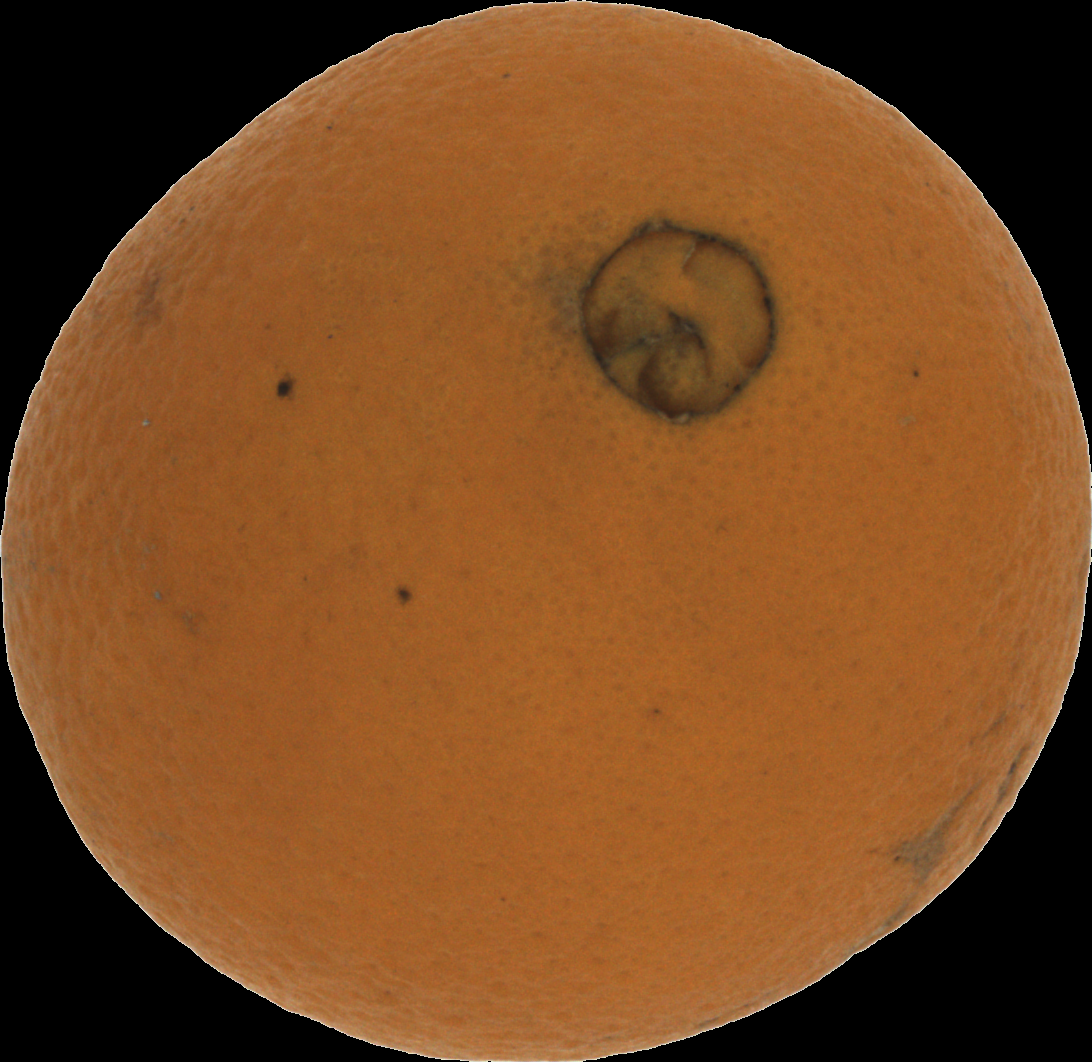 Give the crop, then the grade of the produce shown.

orange, bad
